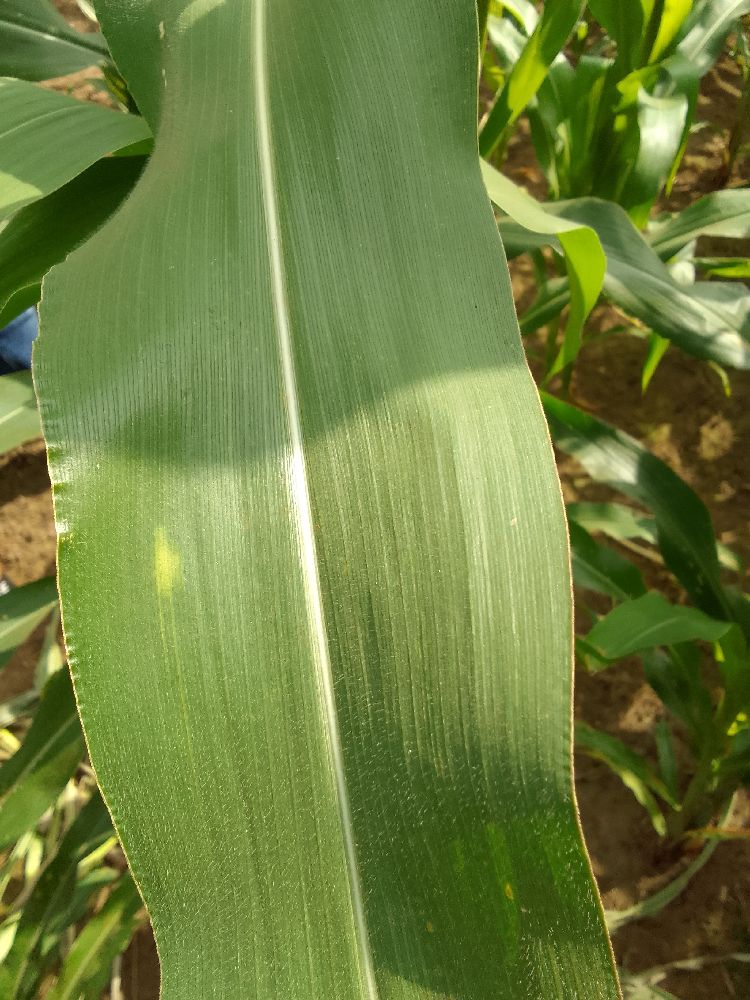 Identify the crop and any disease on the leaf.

maize, healthy
